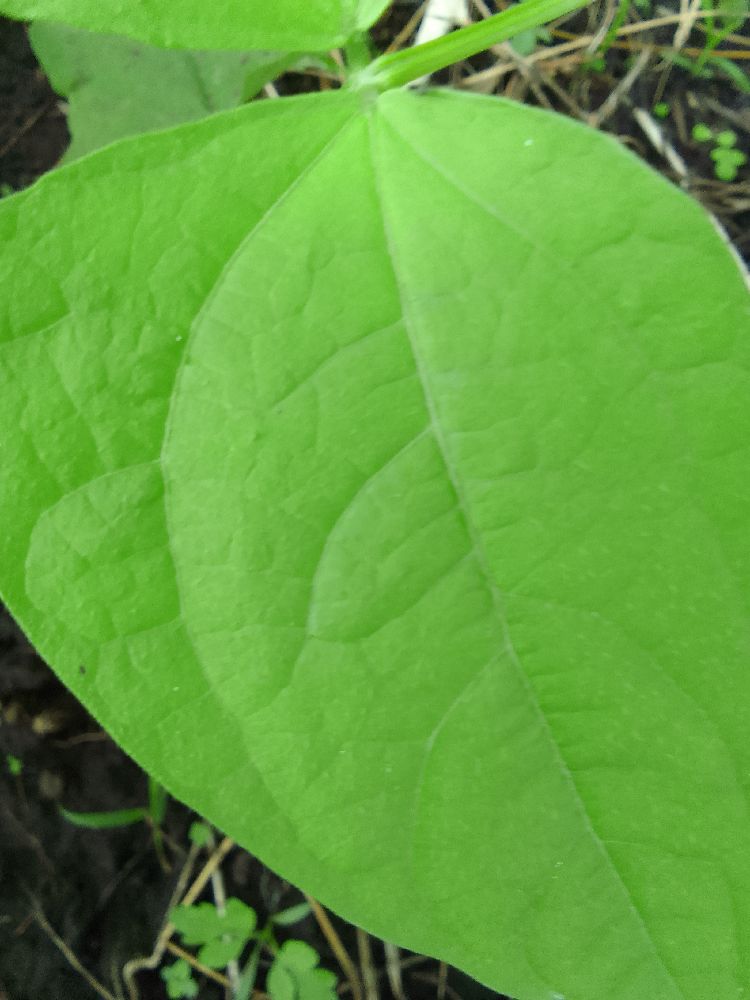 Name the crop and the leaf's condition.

common bean, healthy
